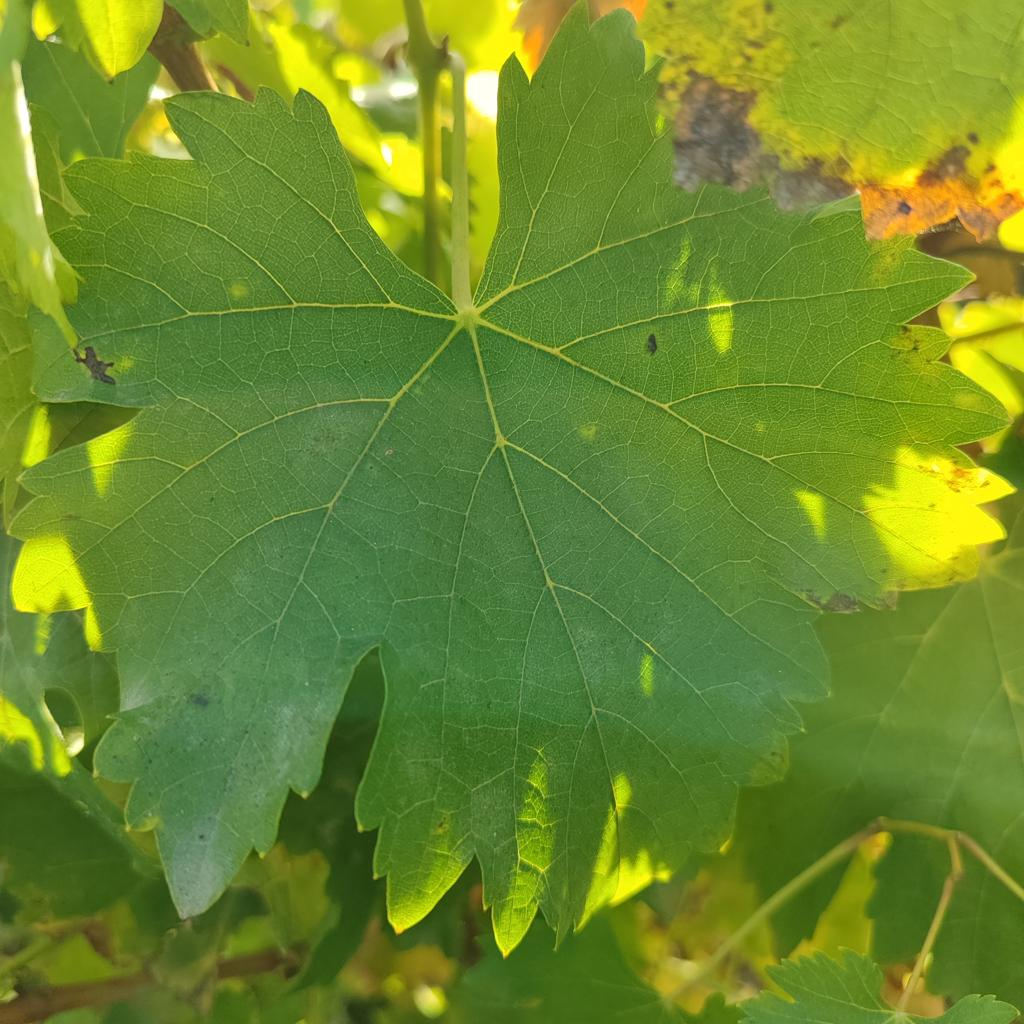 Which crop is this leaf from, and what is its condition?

grapevine, powdery mildew
